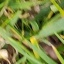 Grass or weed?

grass
